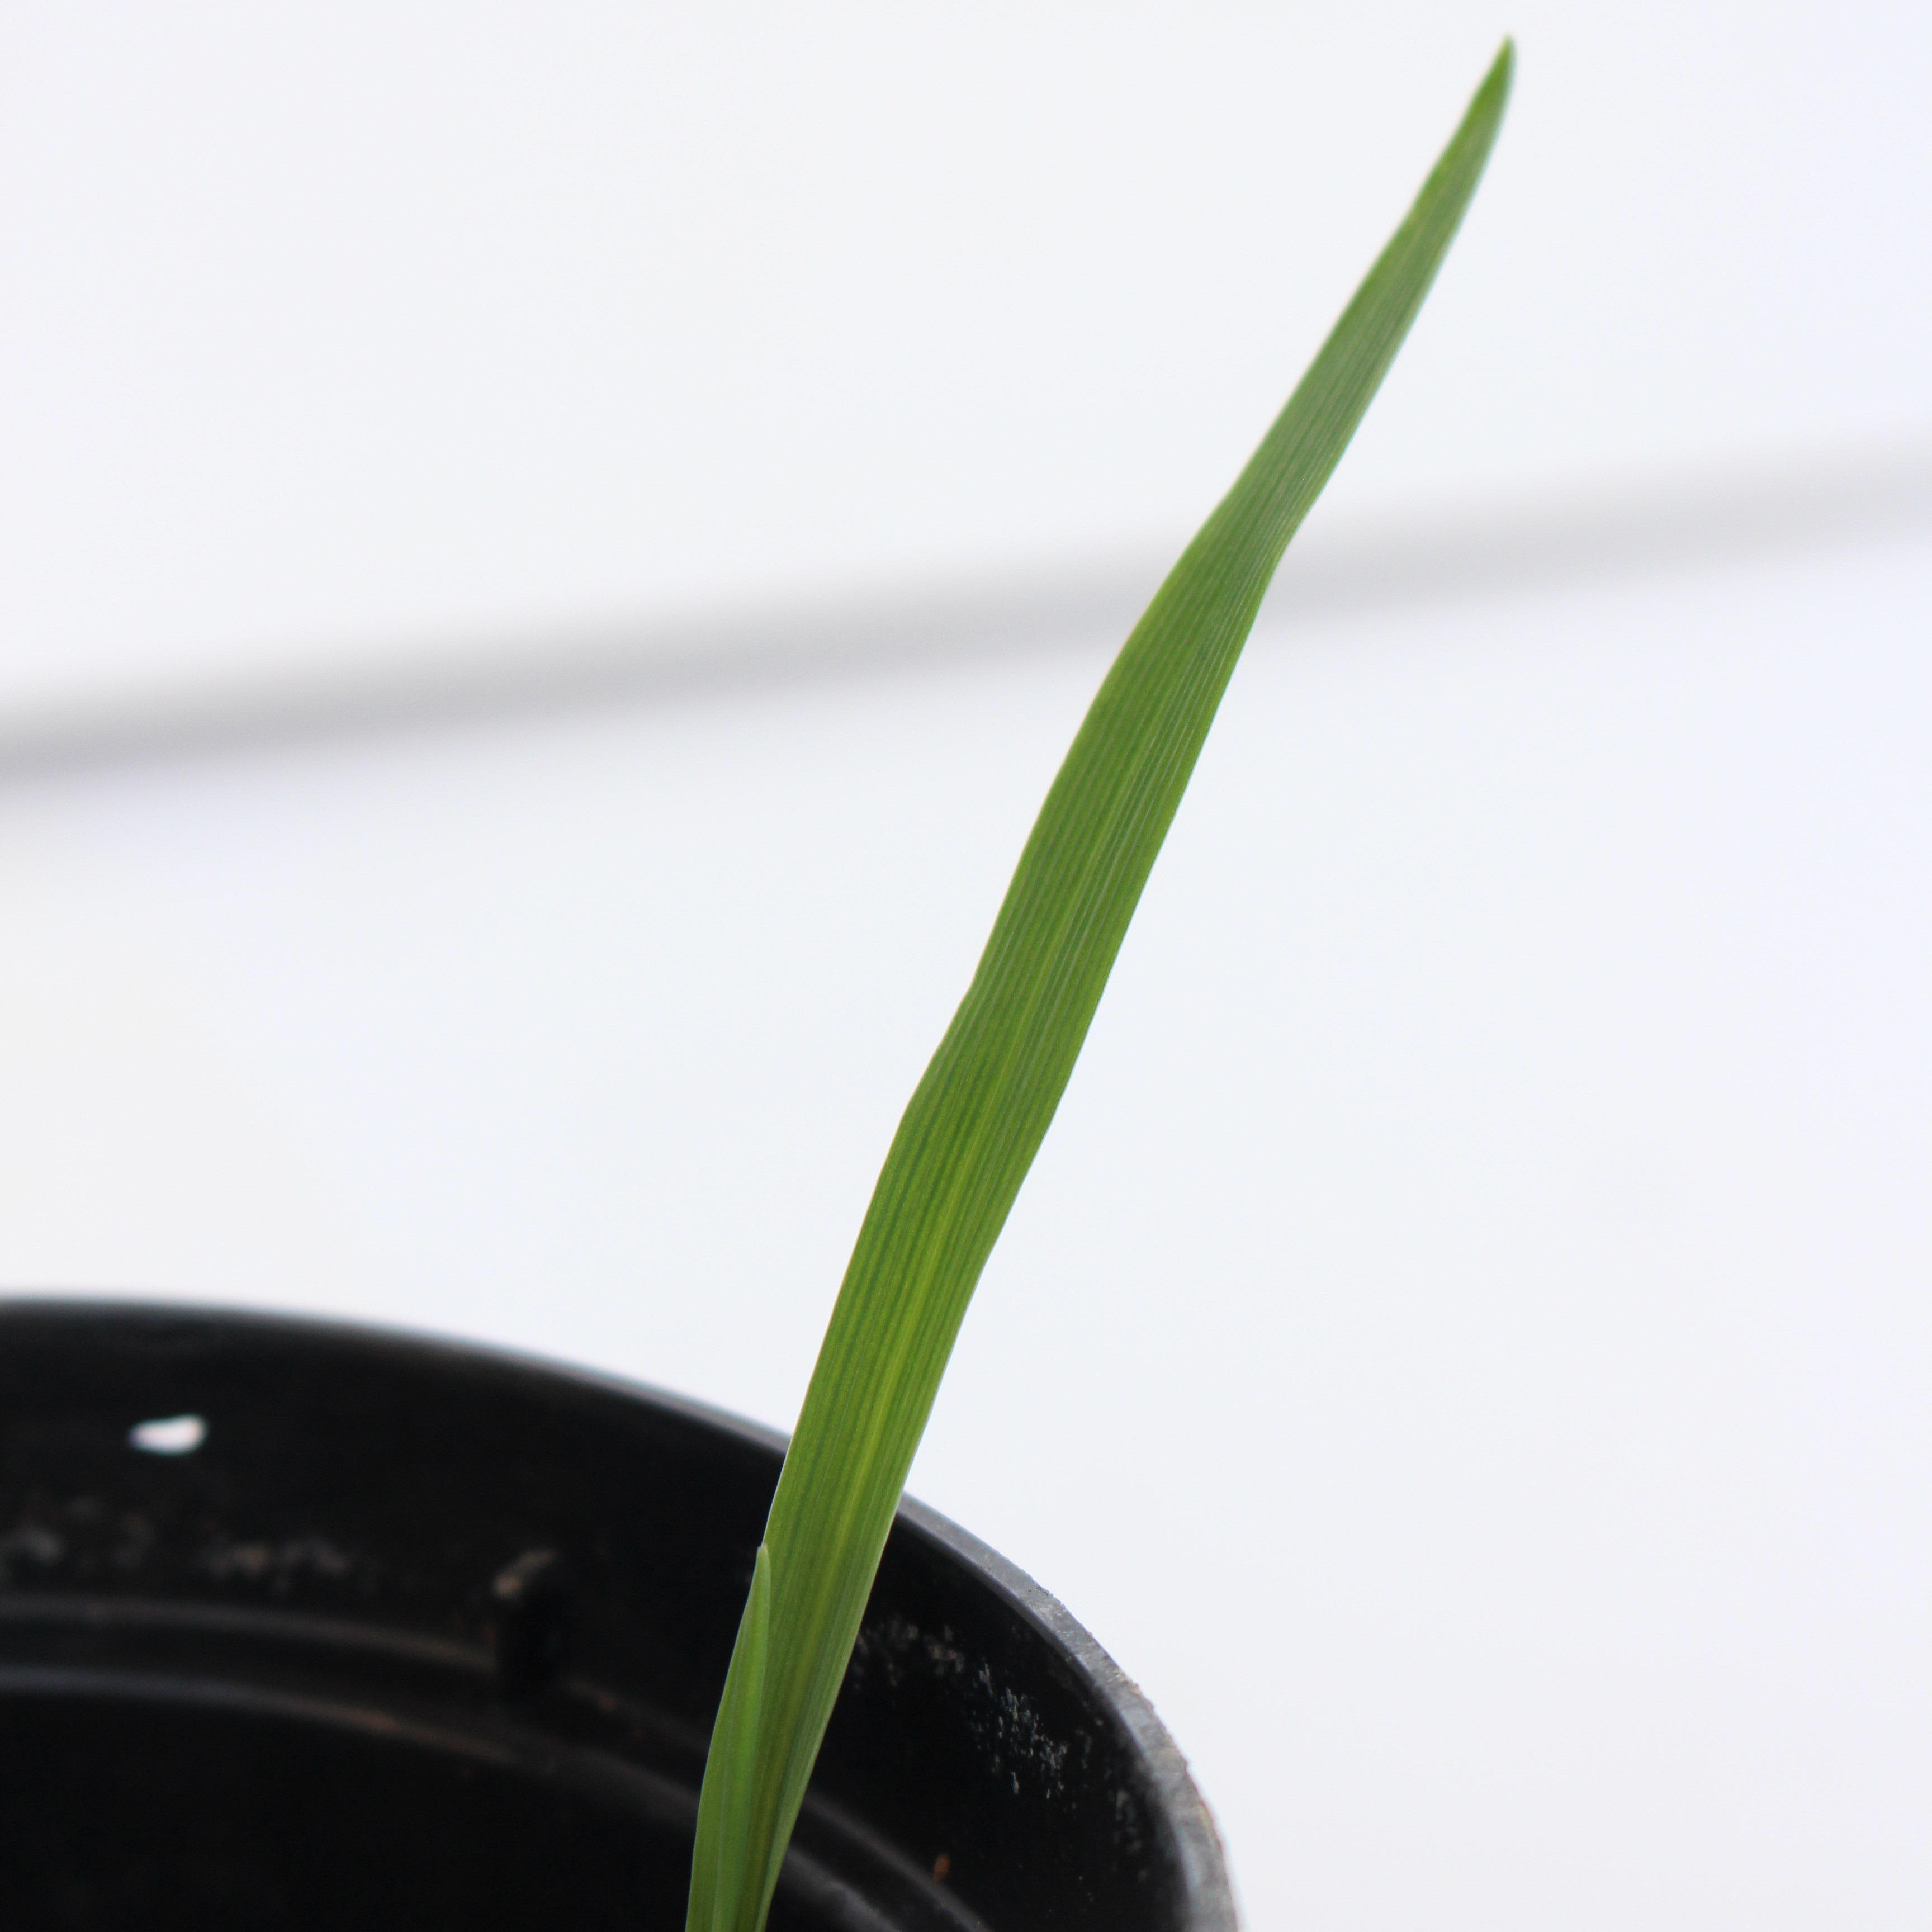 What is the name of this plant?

Avena sterilis
